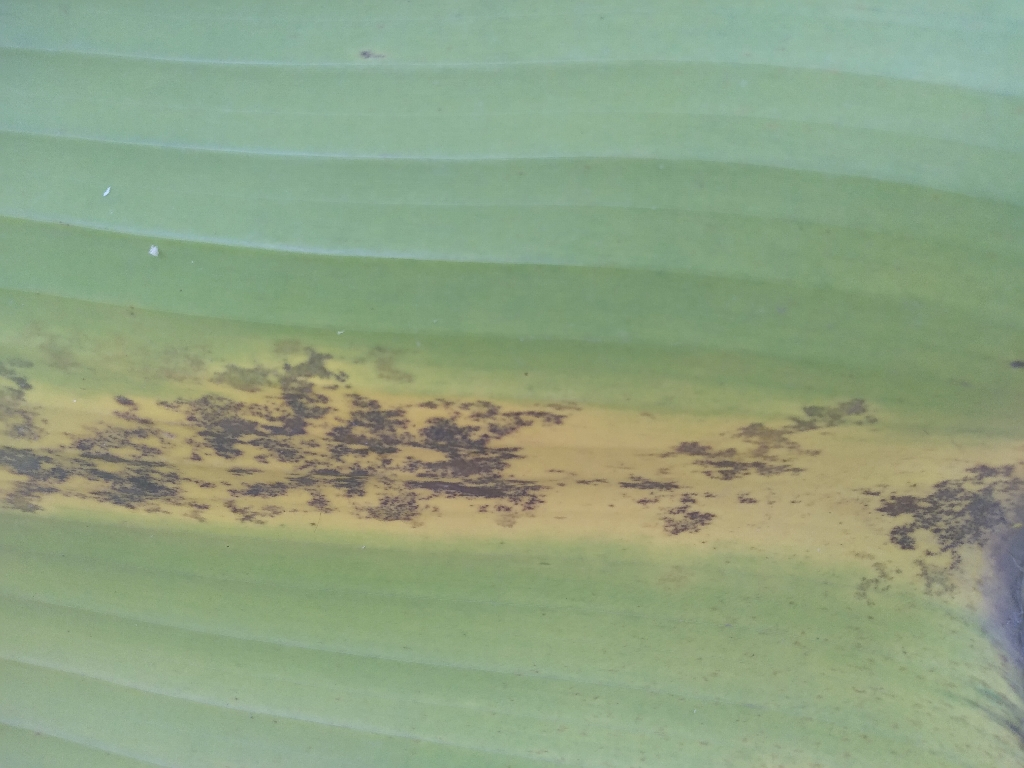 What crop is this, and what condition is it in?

banana, black sigatoka
